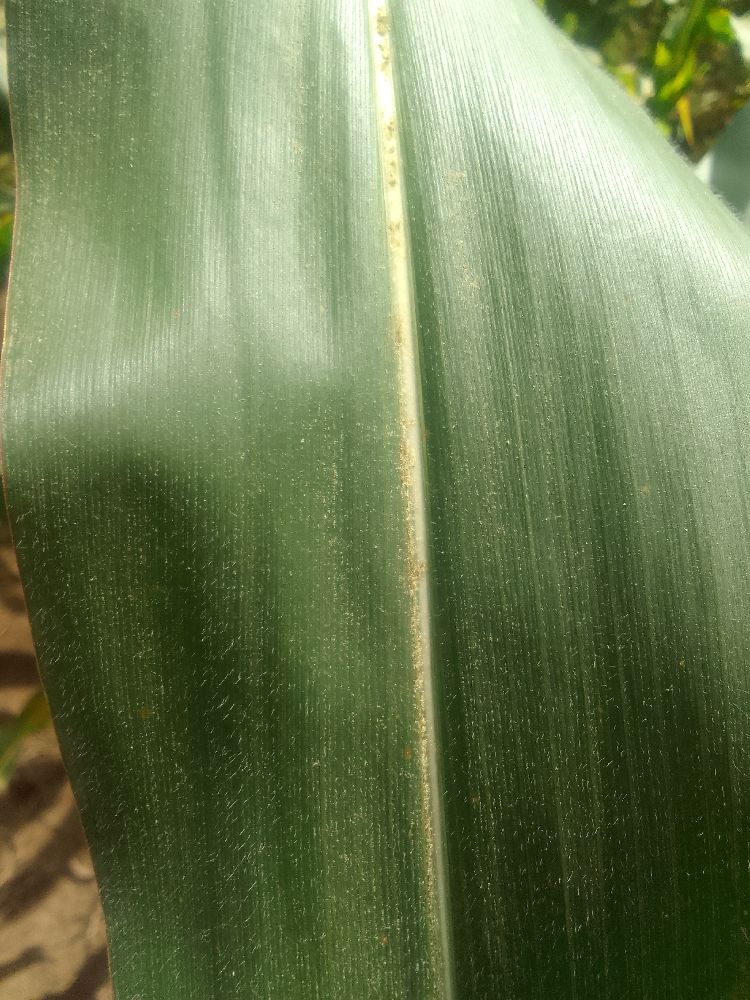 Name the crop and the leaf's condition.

maize, healthy
